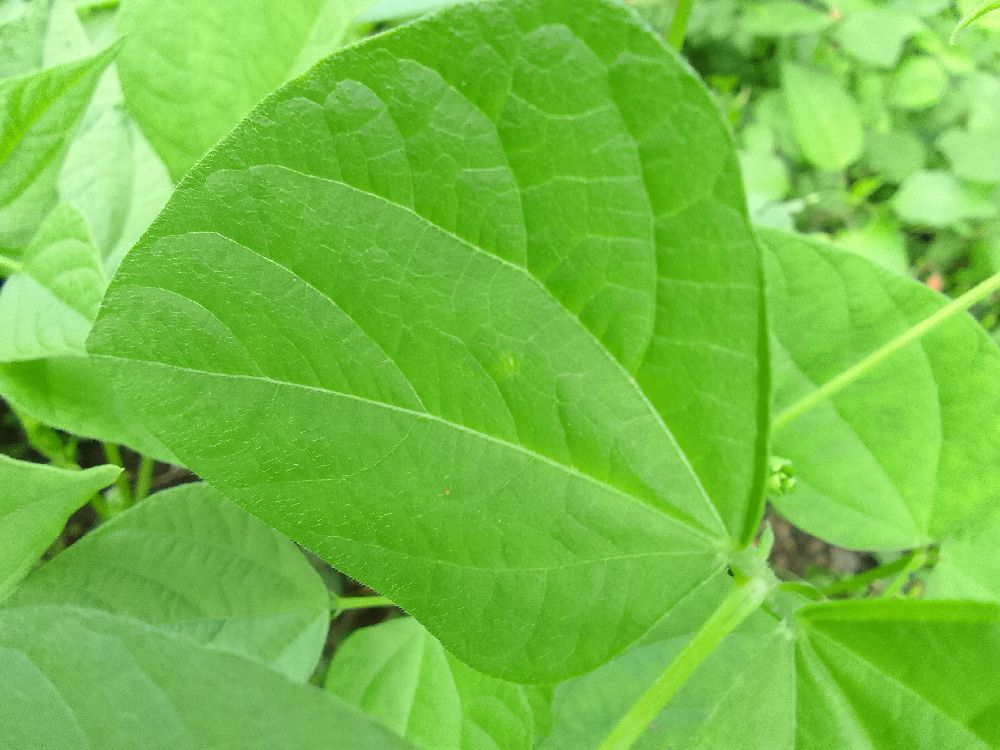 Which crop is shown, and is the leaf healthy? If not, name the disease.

common bean, healthy
